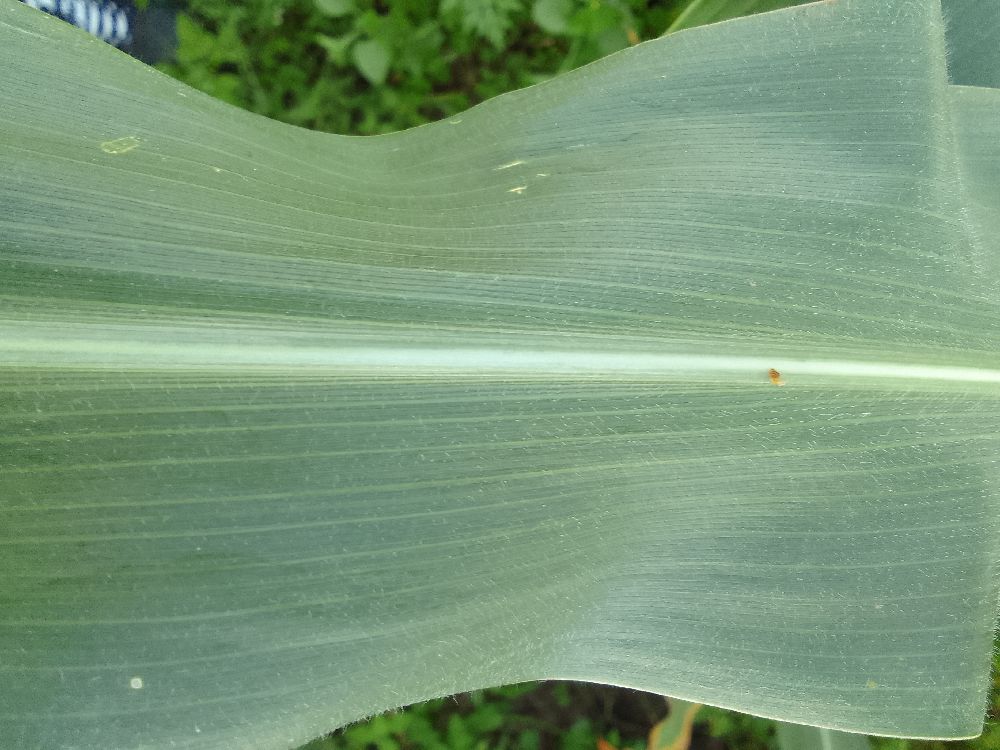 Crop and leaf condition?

maize, healthy
